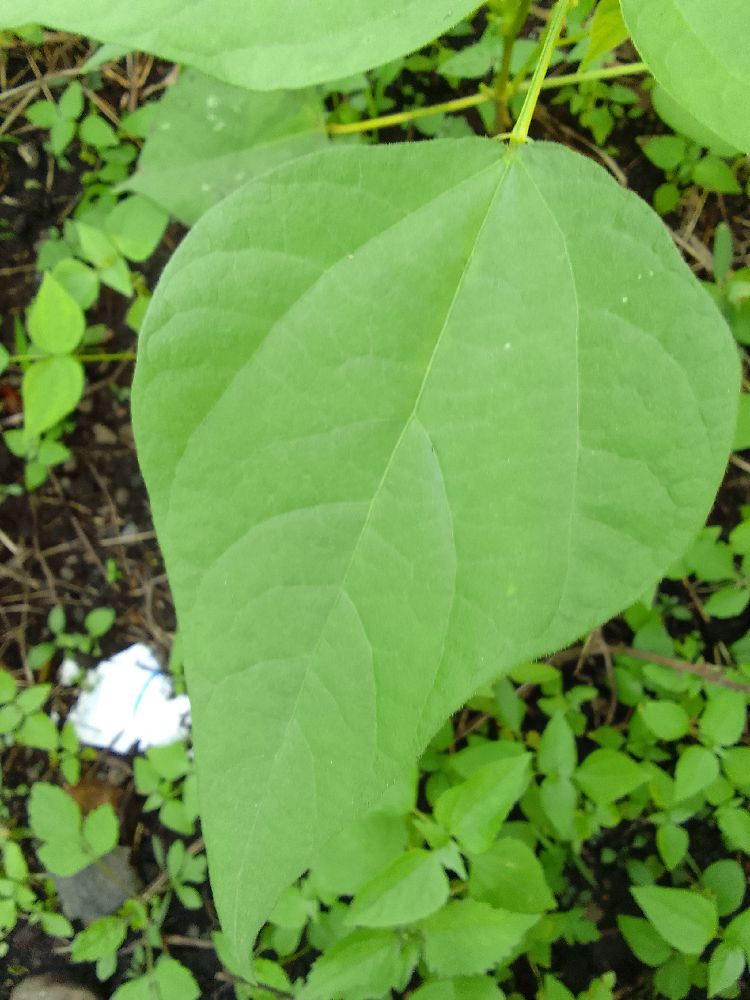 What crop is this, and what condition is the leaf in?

common bean, healthy
